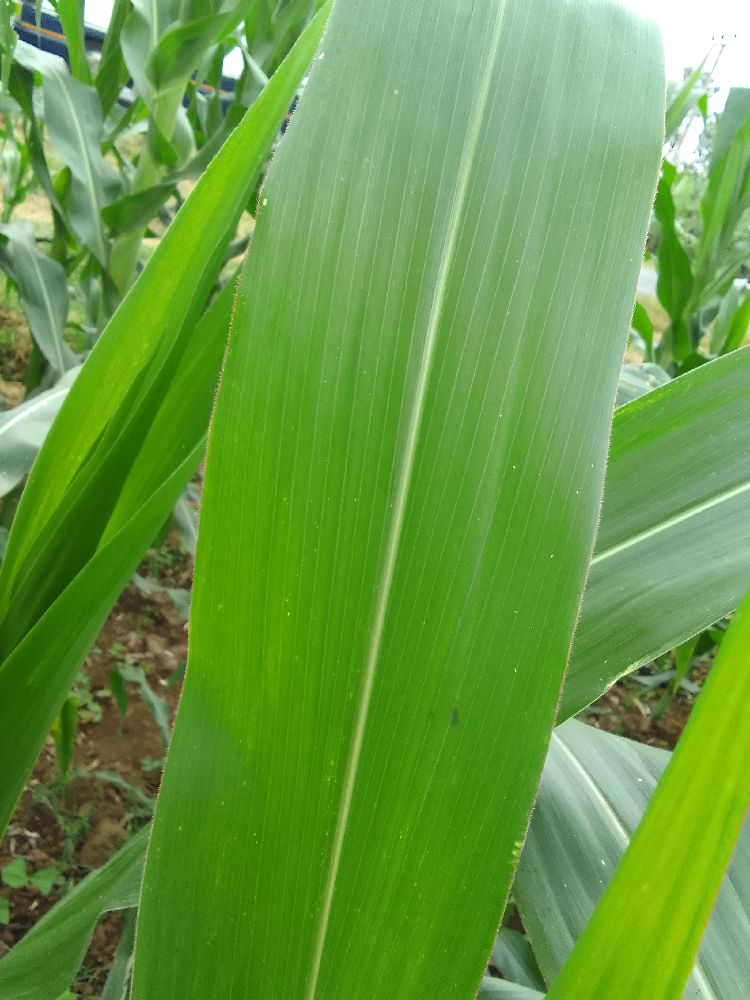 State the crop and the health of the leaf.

maize, healthy
